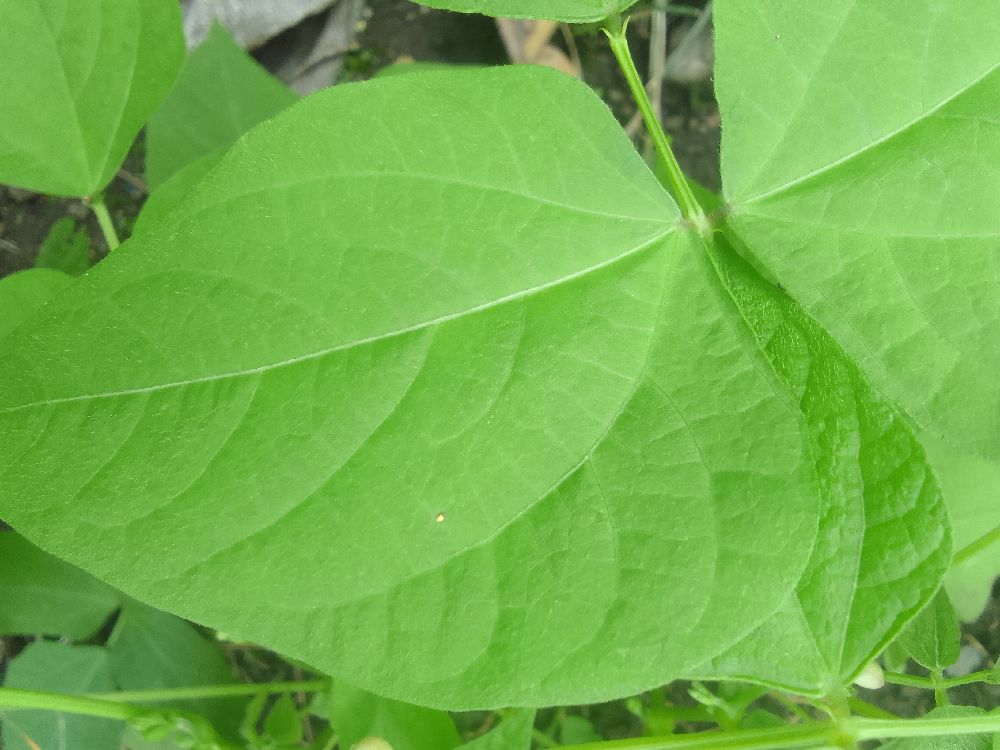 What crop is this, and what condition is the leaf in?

common bean, healthy
